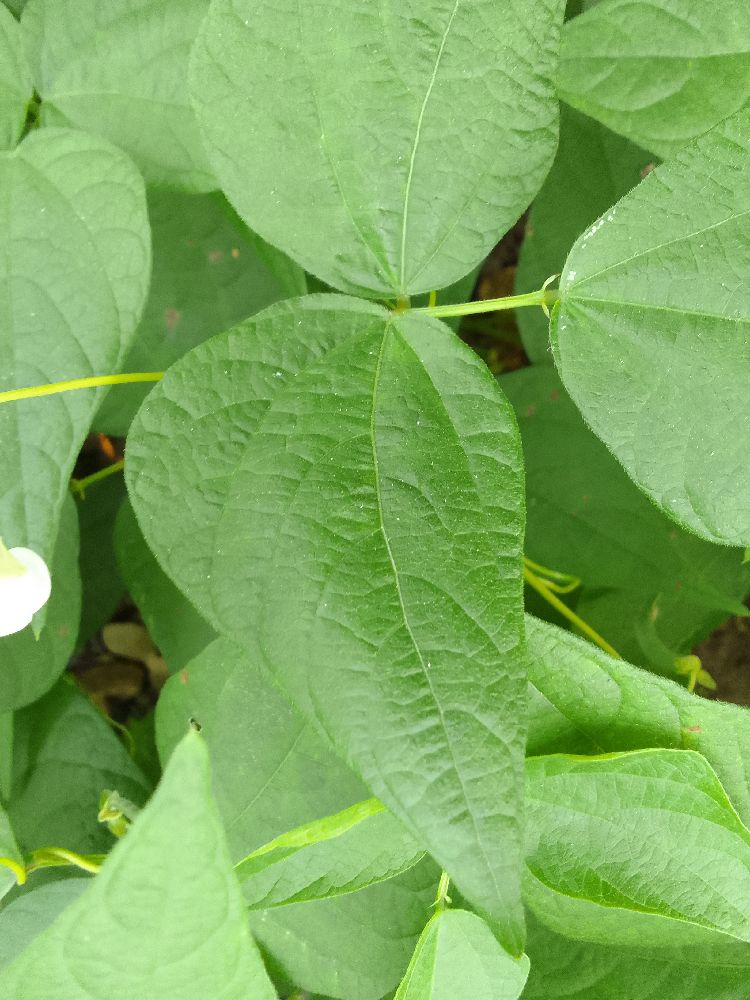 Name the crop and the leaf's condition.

common bean, healthy
